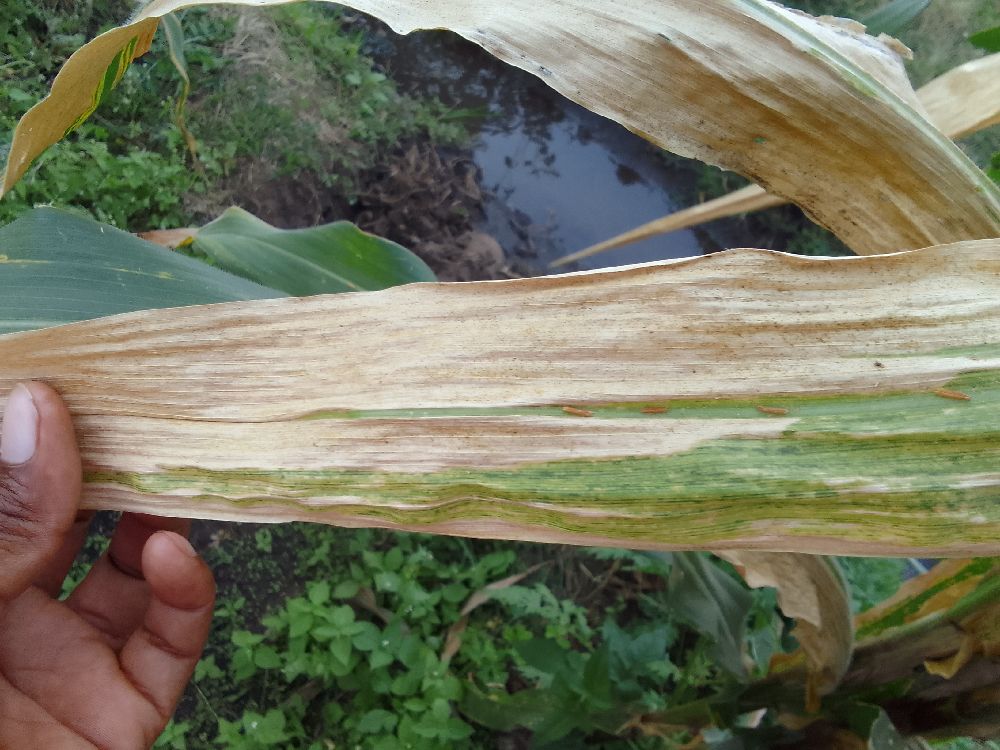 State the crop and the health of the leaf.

maize, maize lethal necrosis
